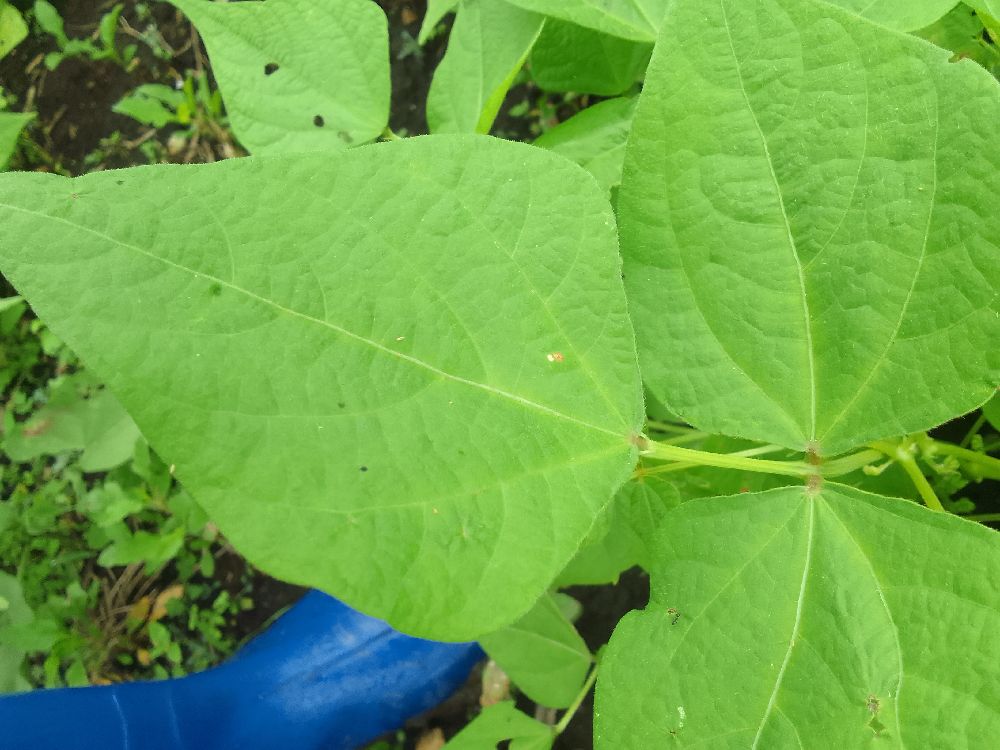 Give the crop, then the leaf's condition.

common bean, healthy
